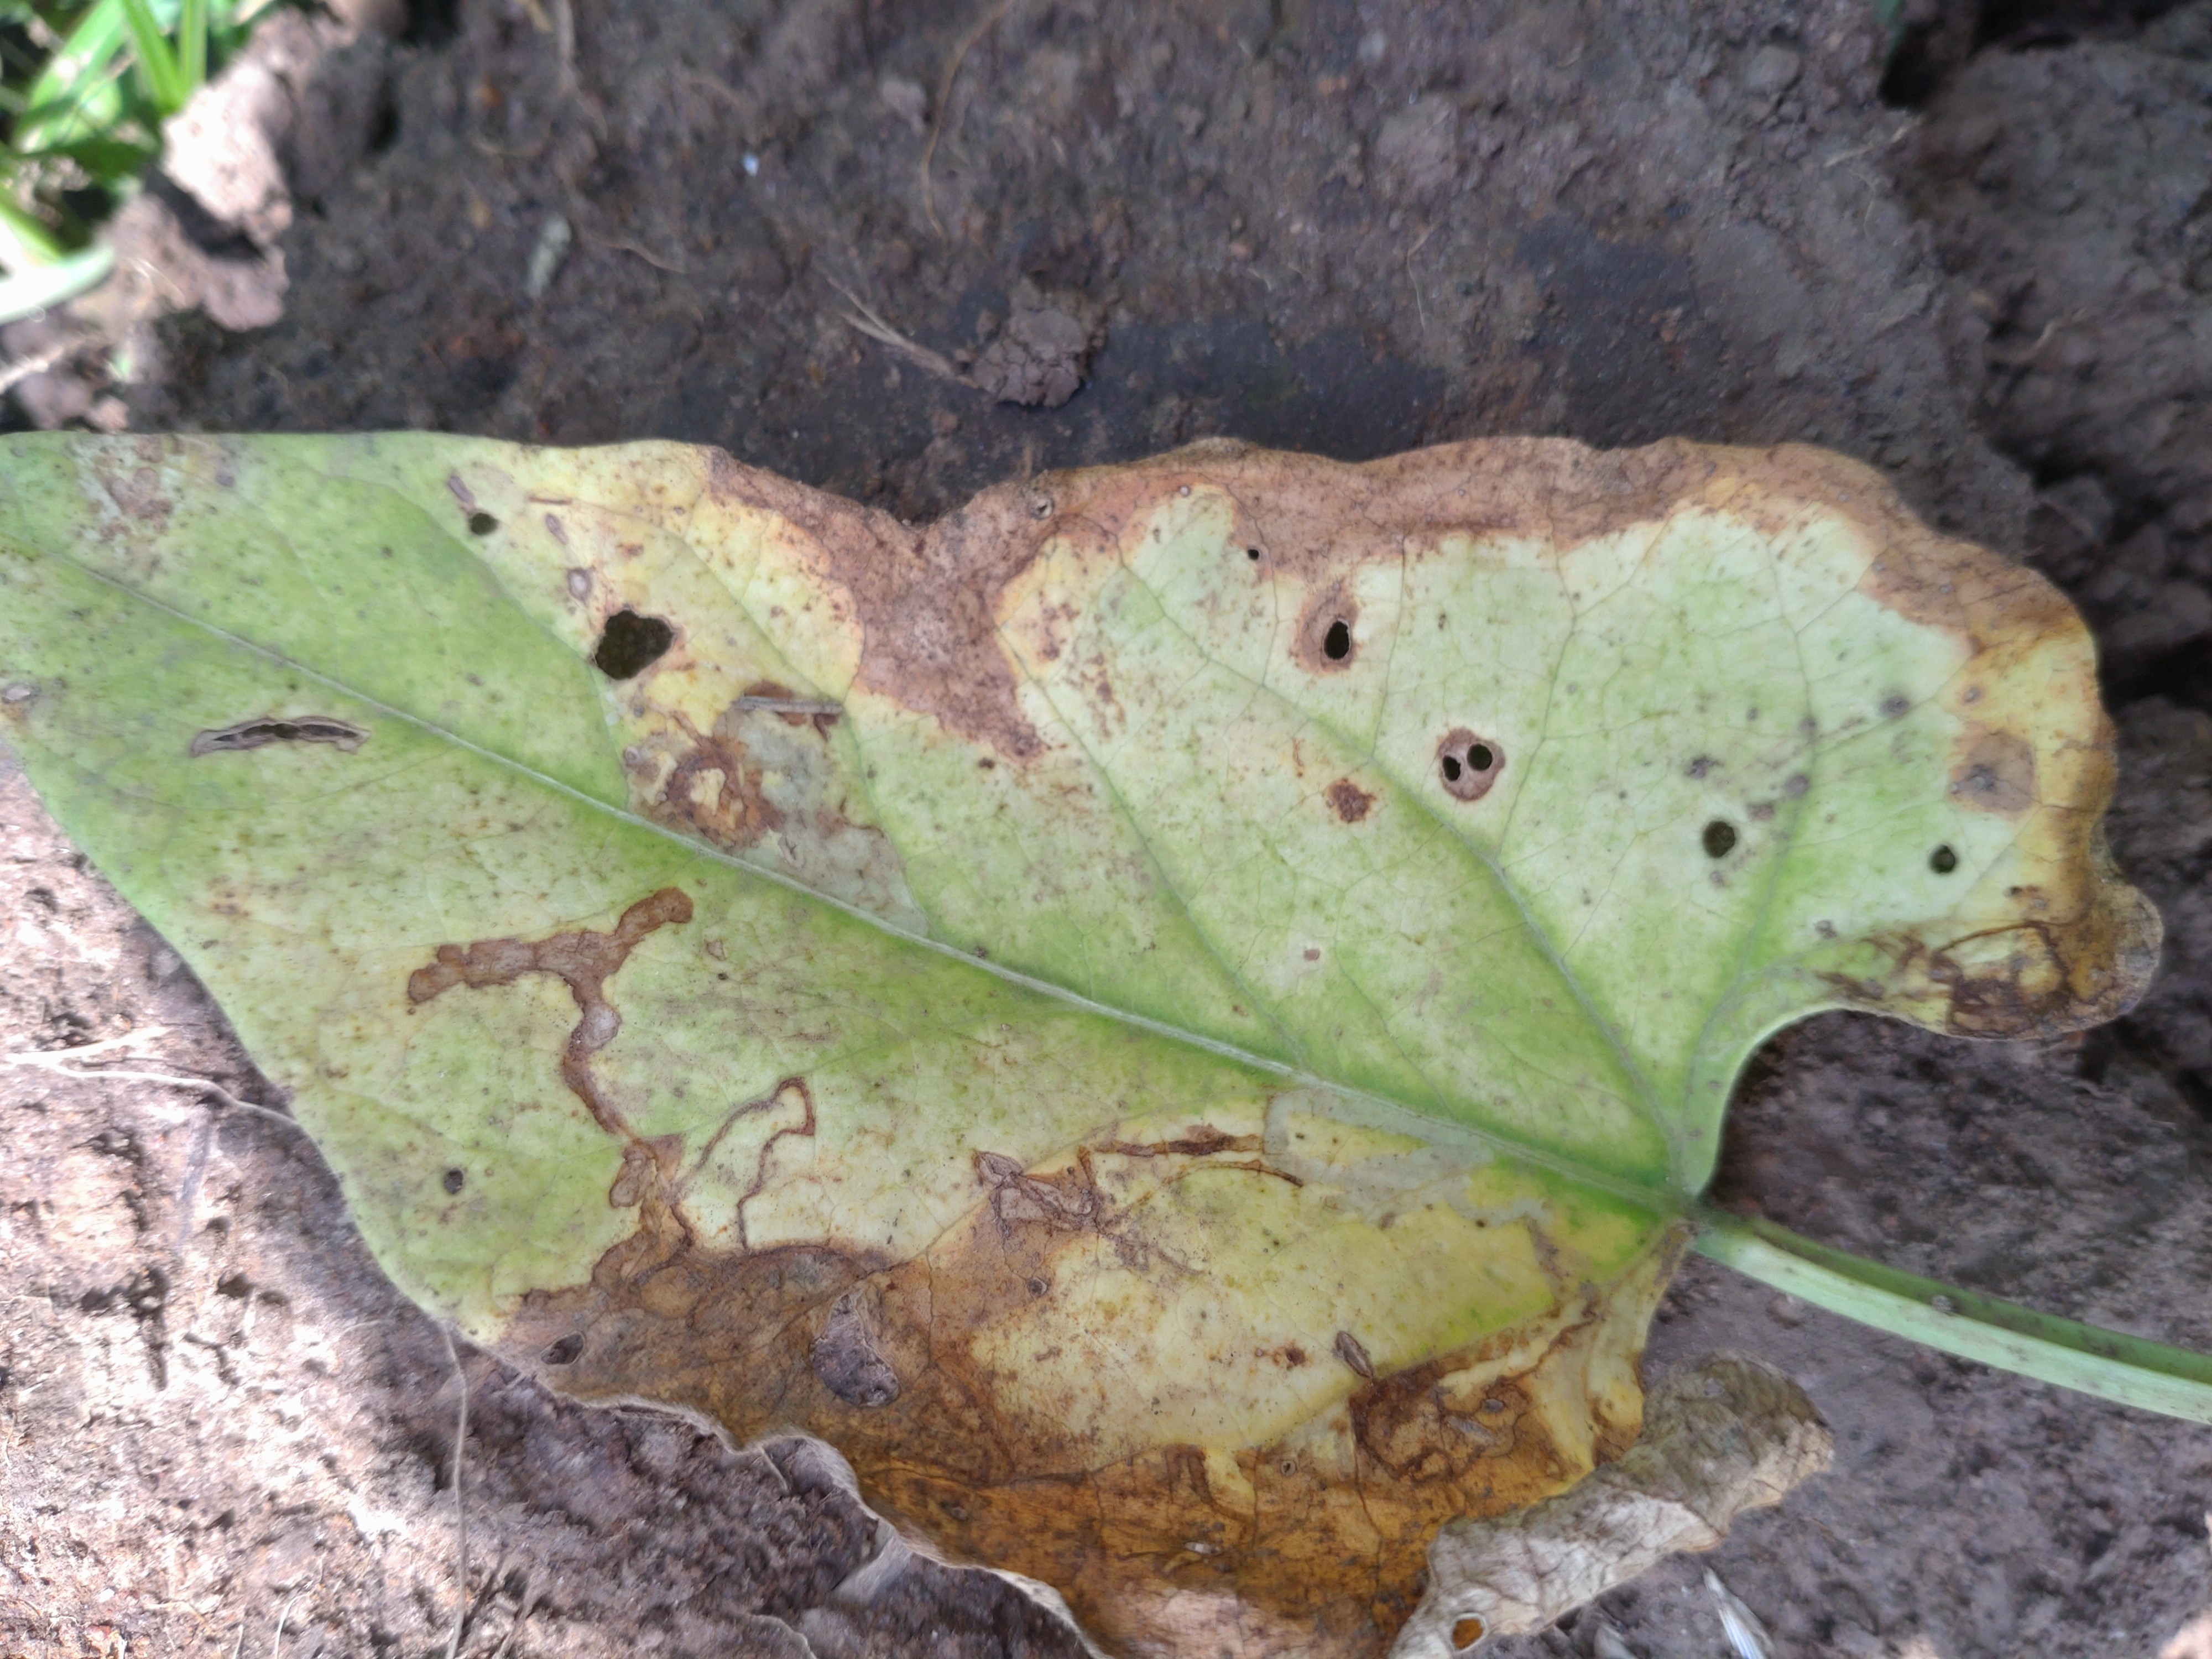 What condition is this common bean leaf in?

anthracnose
